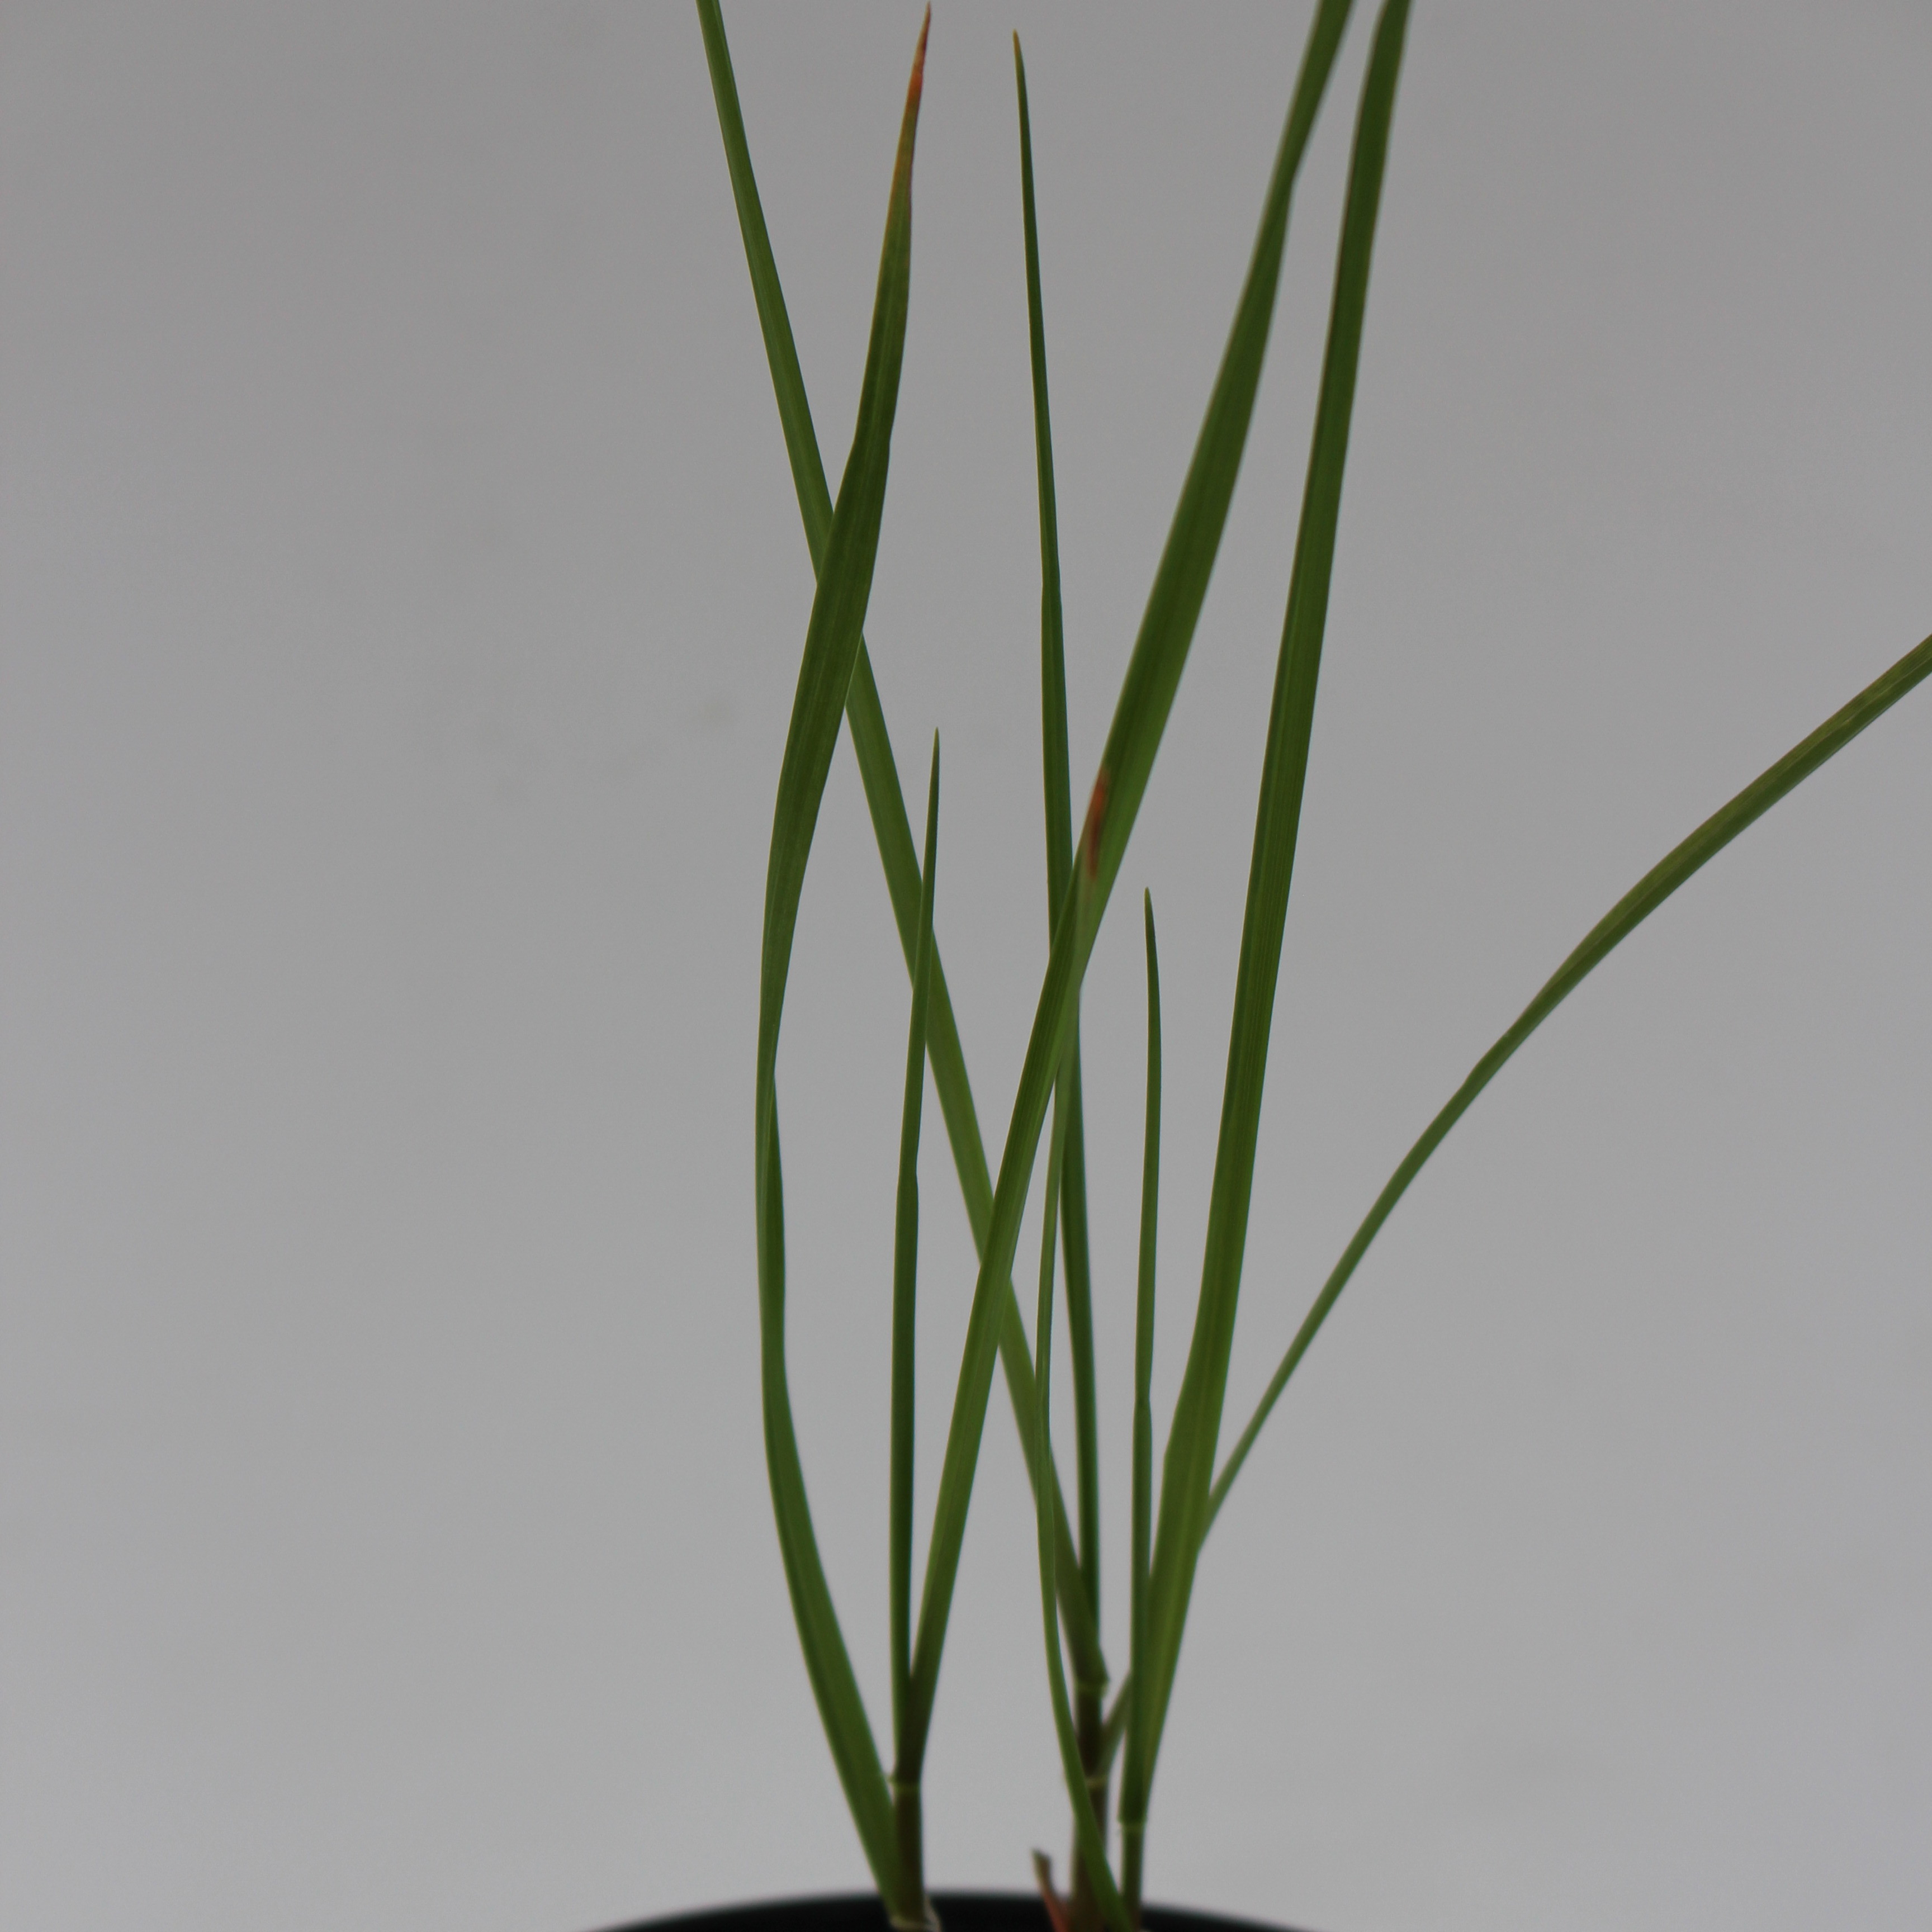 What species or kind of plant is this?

Lolium multiflorum
